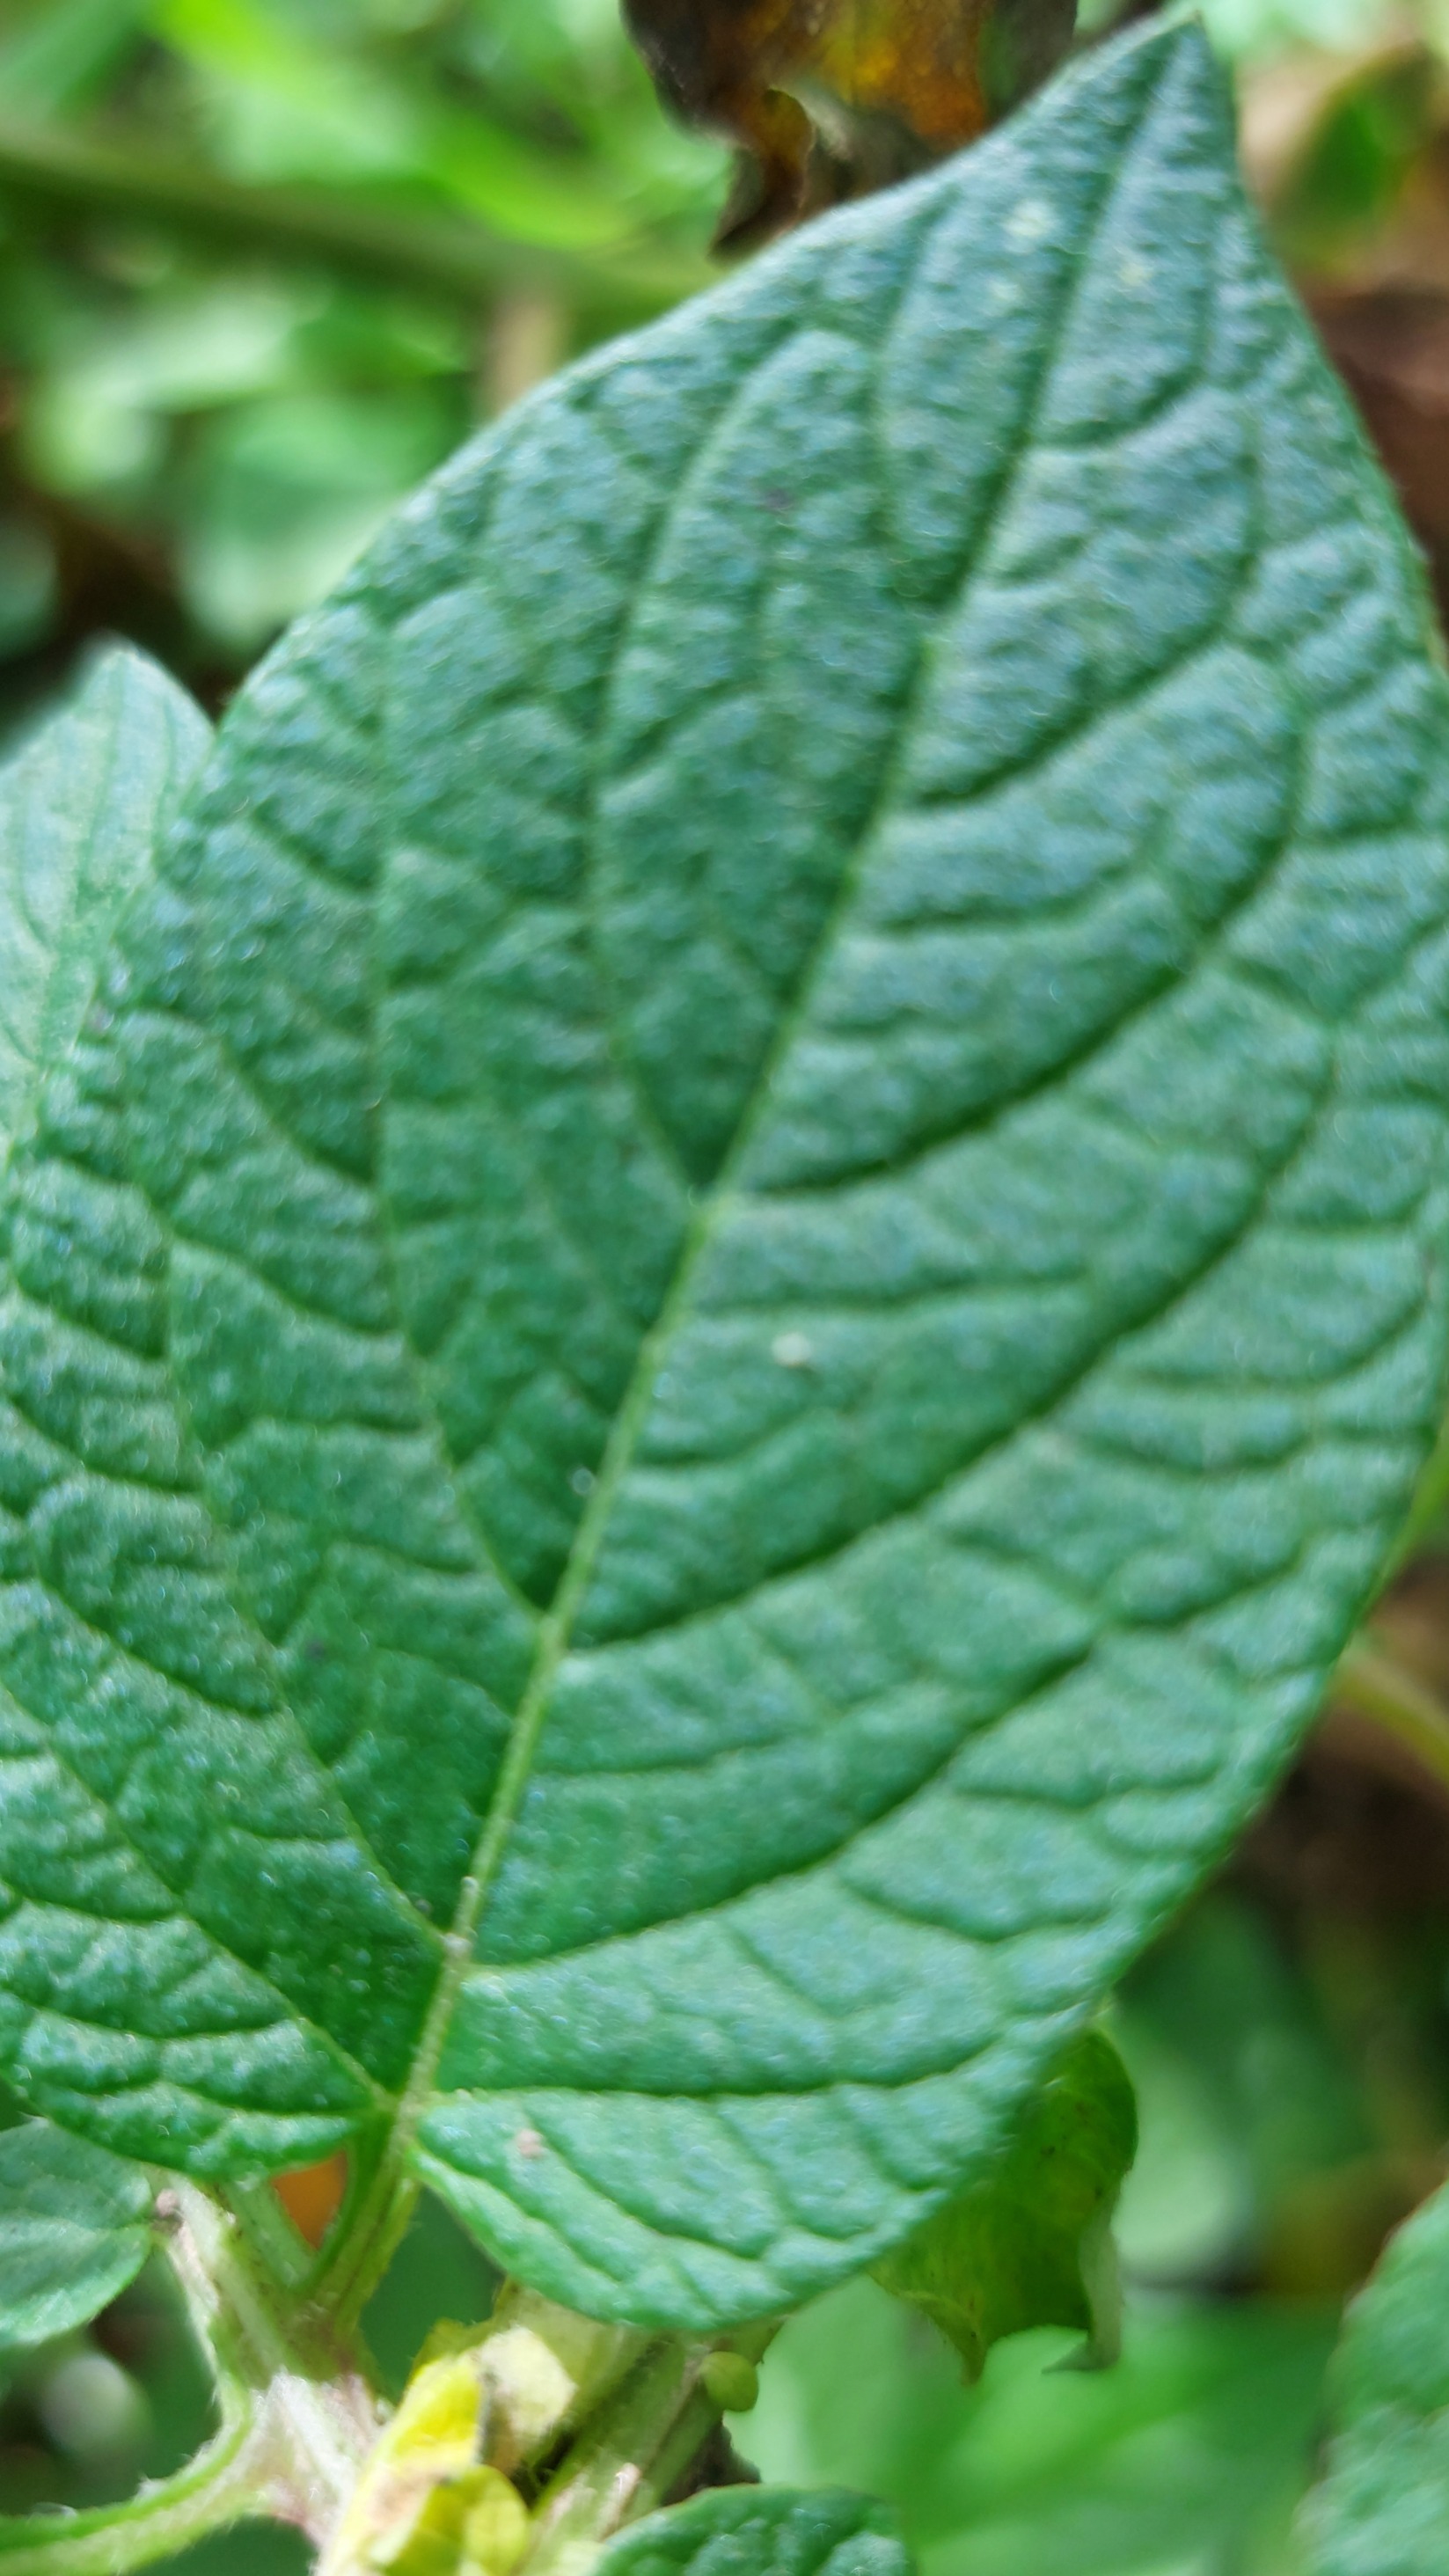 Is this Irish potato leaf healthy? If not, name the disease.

healthy
